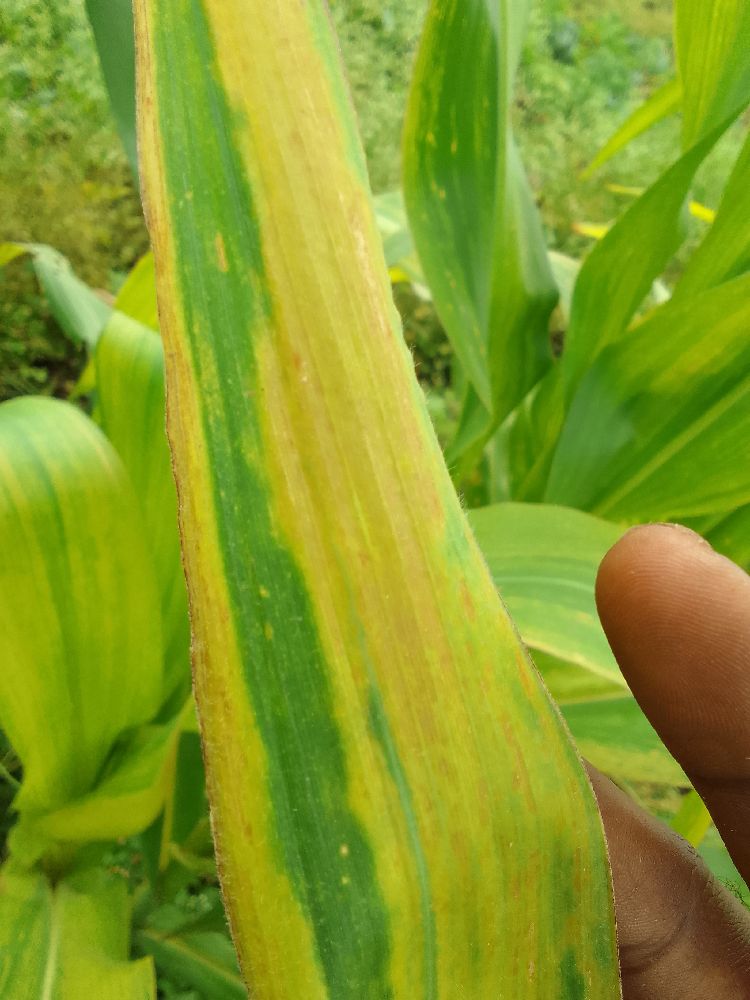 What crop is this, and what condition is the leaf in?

maize, maize lethal necrosis
